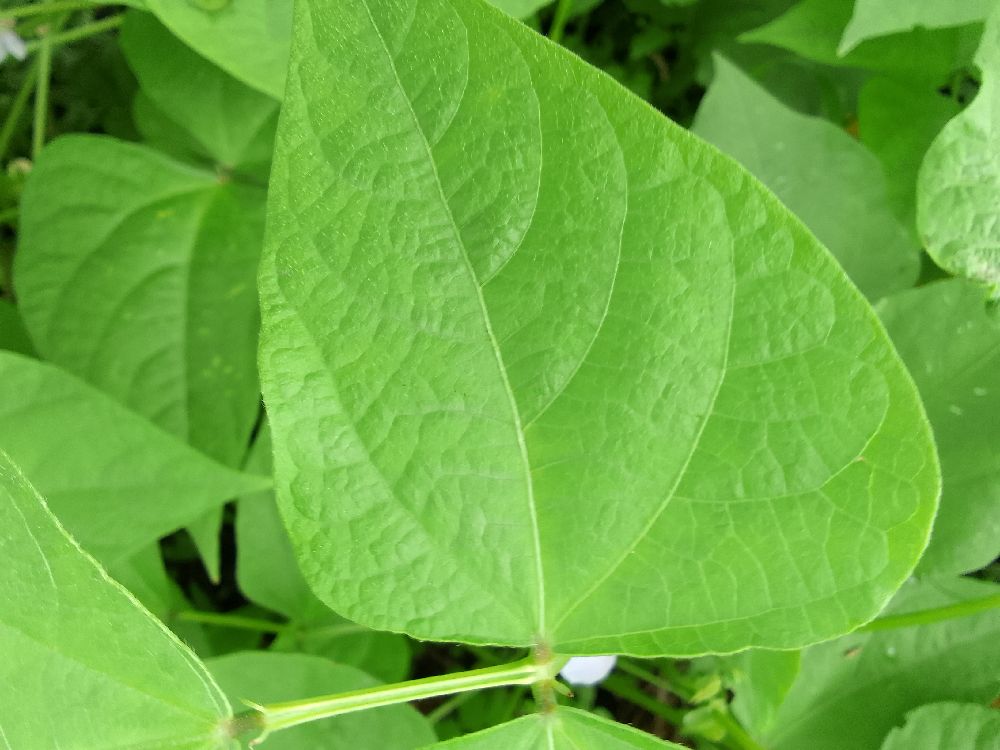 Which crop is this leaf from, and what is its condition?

common bean, healthy
